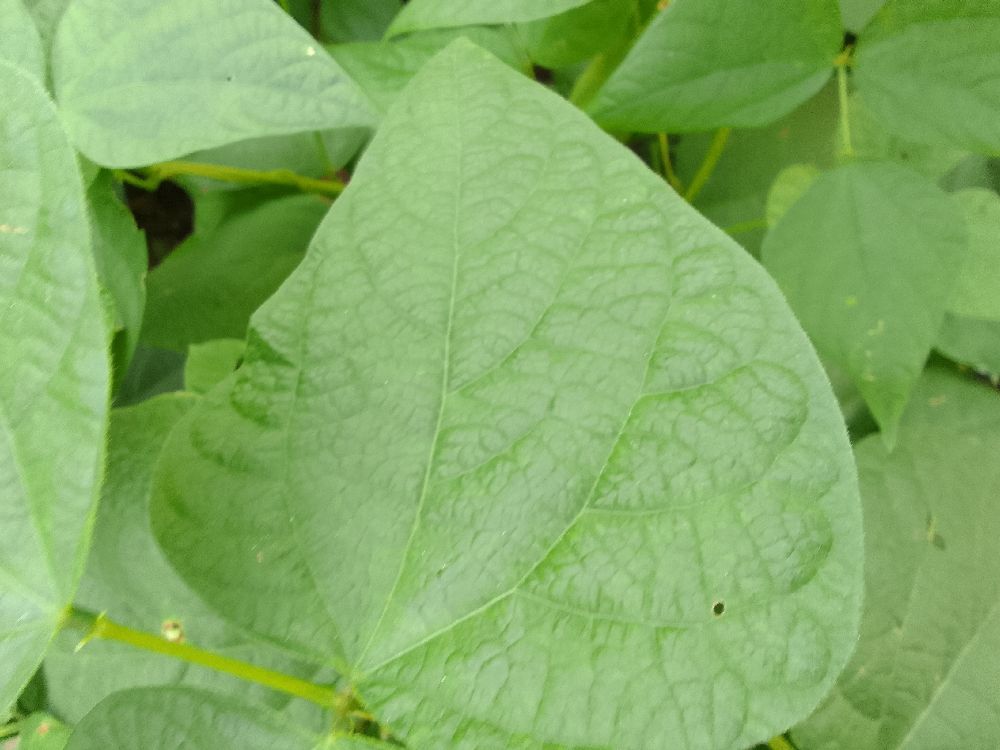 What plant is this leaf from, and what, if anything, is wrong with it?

common bean, healthy
